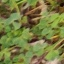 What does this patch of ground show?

unstructured weed
